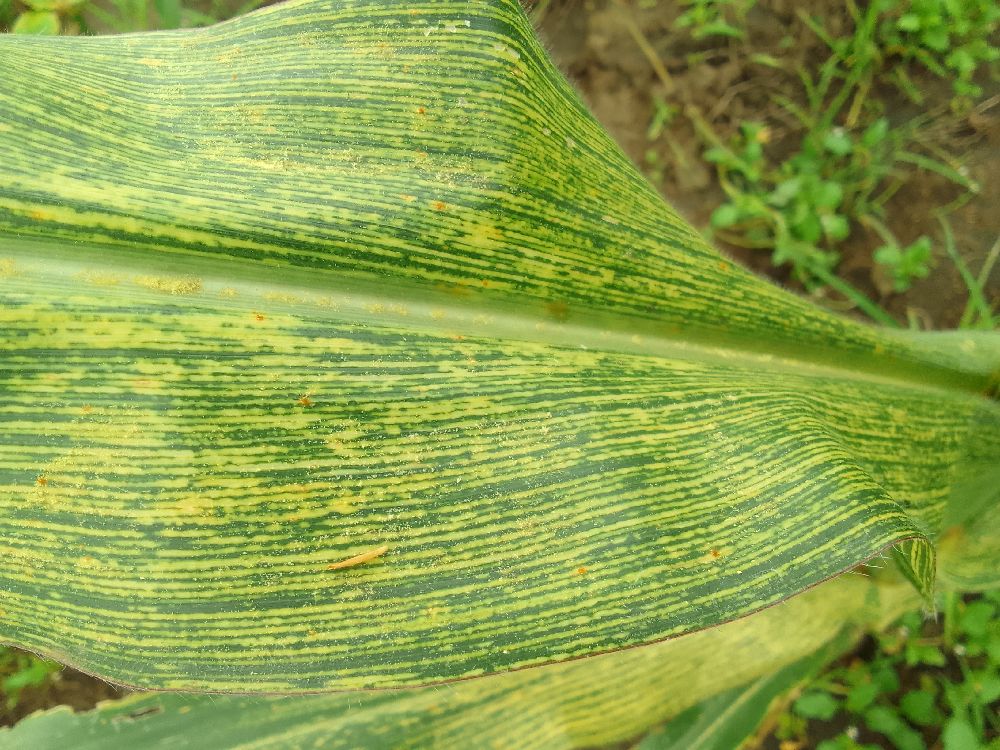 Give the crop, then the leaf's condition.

maize, maize streak virus
